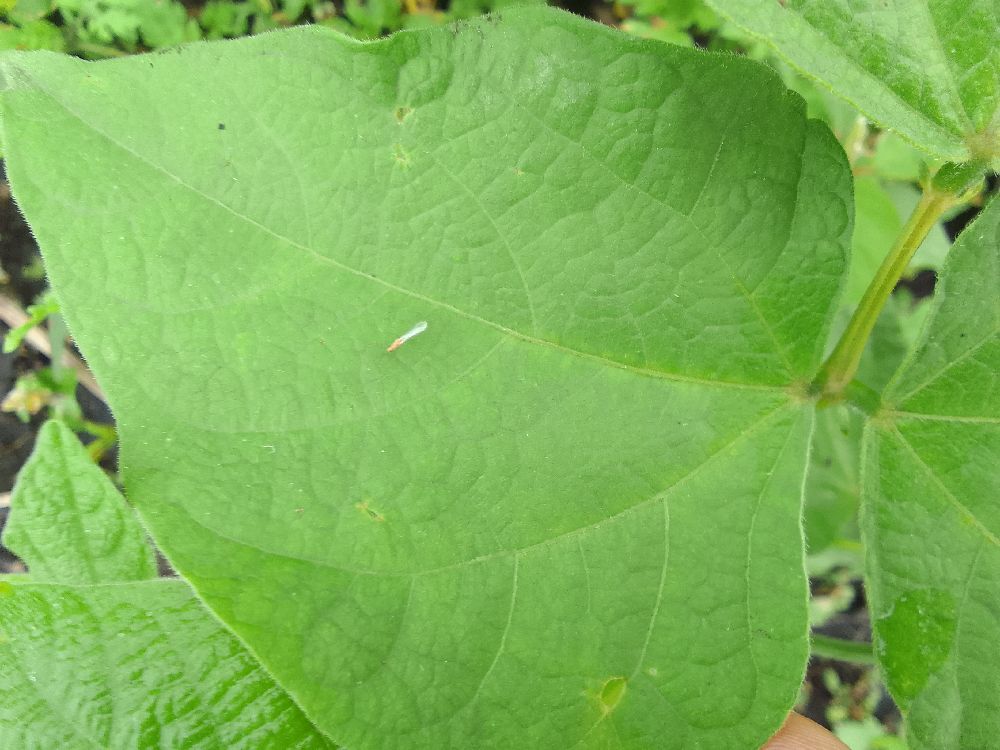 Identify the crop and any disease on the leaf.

common bean, healthy
